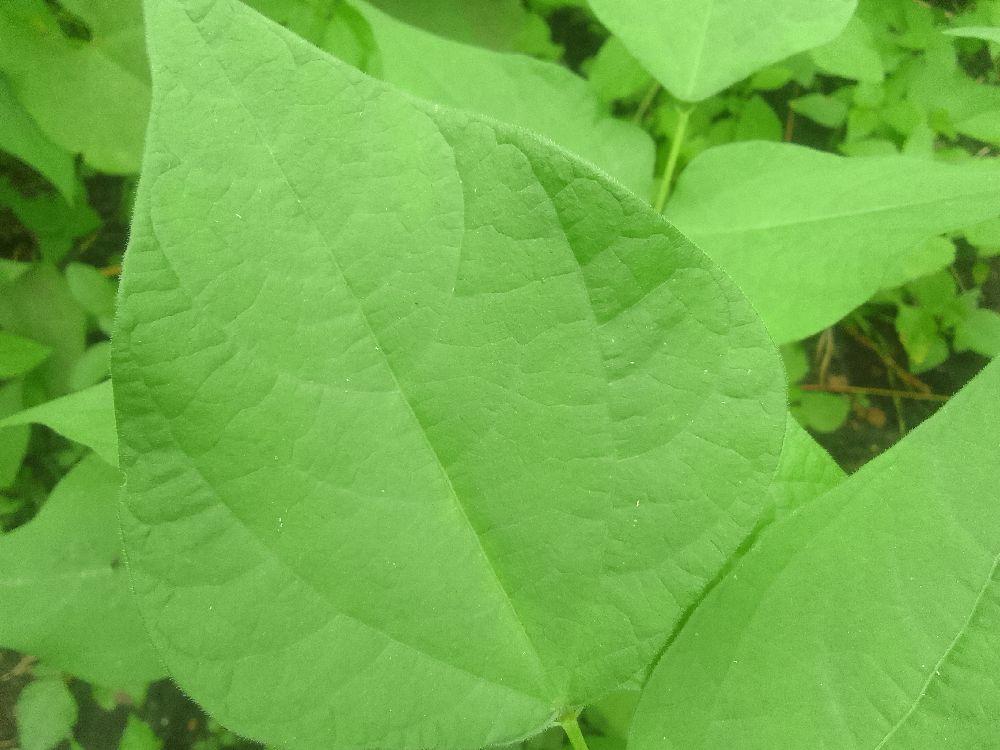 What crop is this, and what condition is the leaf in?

common bean, healthy
